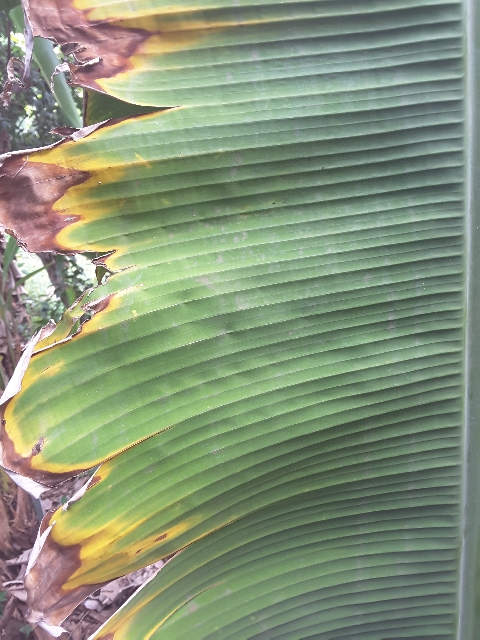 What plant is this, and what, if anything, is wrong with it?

banana, fusarium wilt race 1
